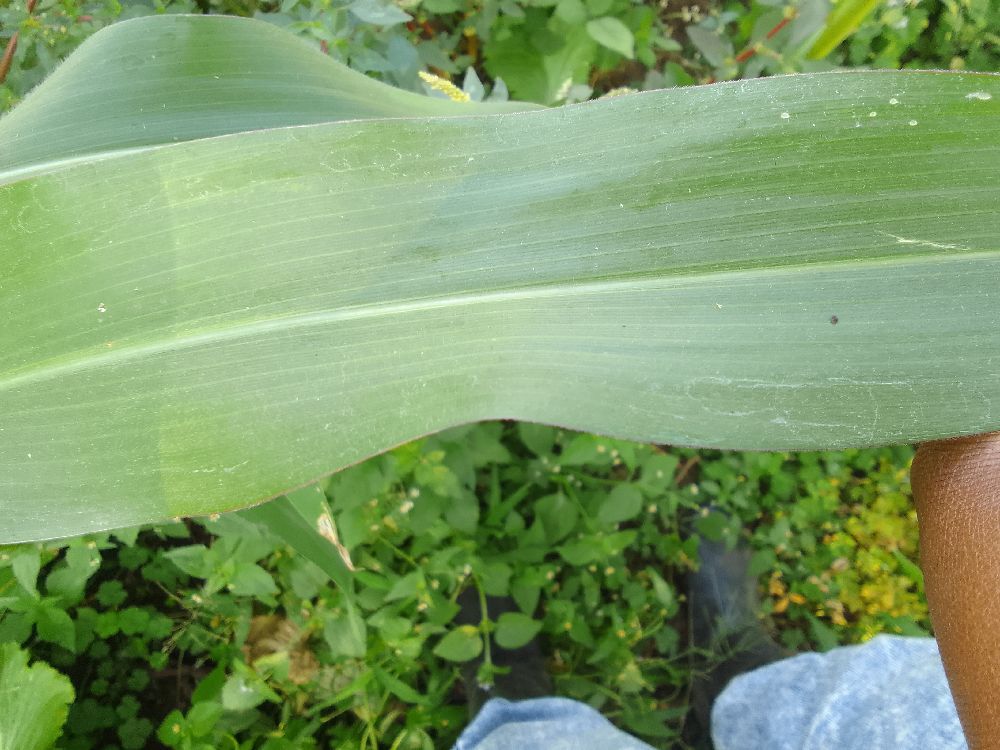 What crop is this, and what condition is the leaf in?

maize, healthy
